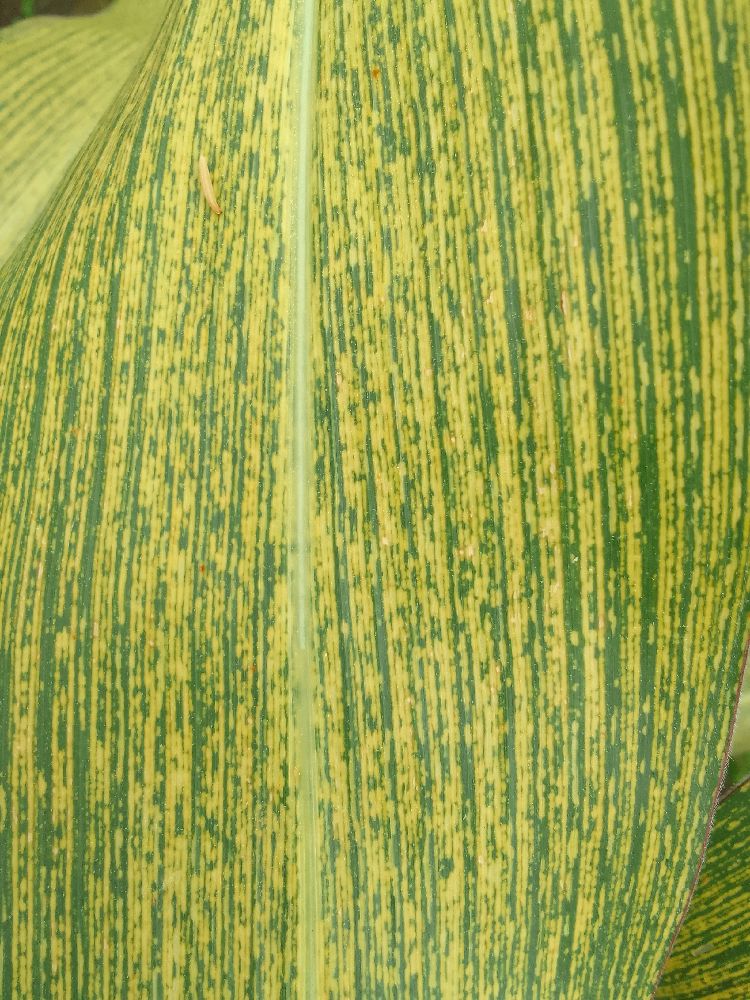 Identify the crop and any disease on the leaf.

maize, maize streak virus
